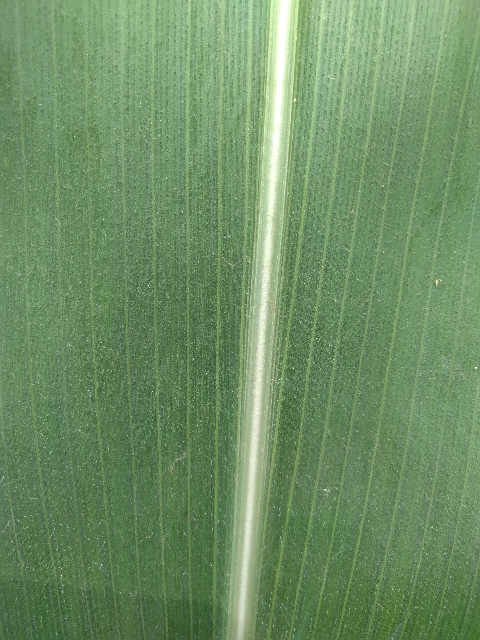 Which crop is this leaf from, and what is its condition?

maize, healthy
